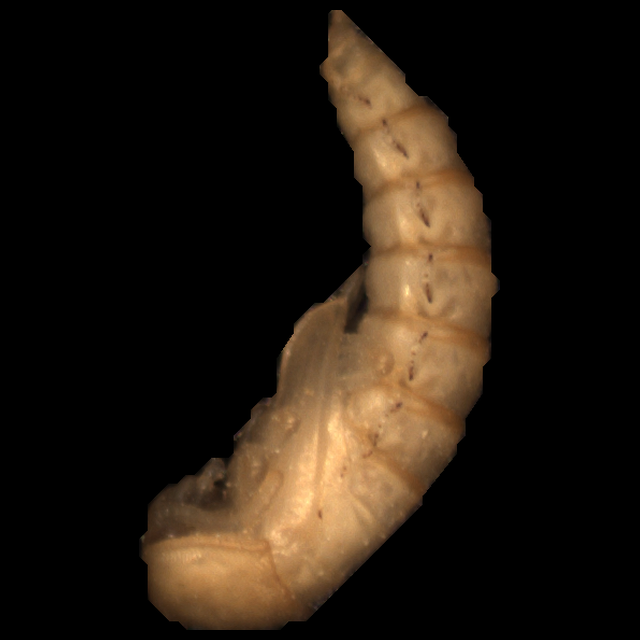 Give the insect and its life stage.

mealworm pupa
